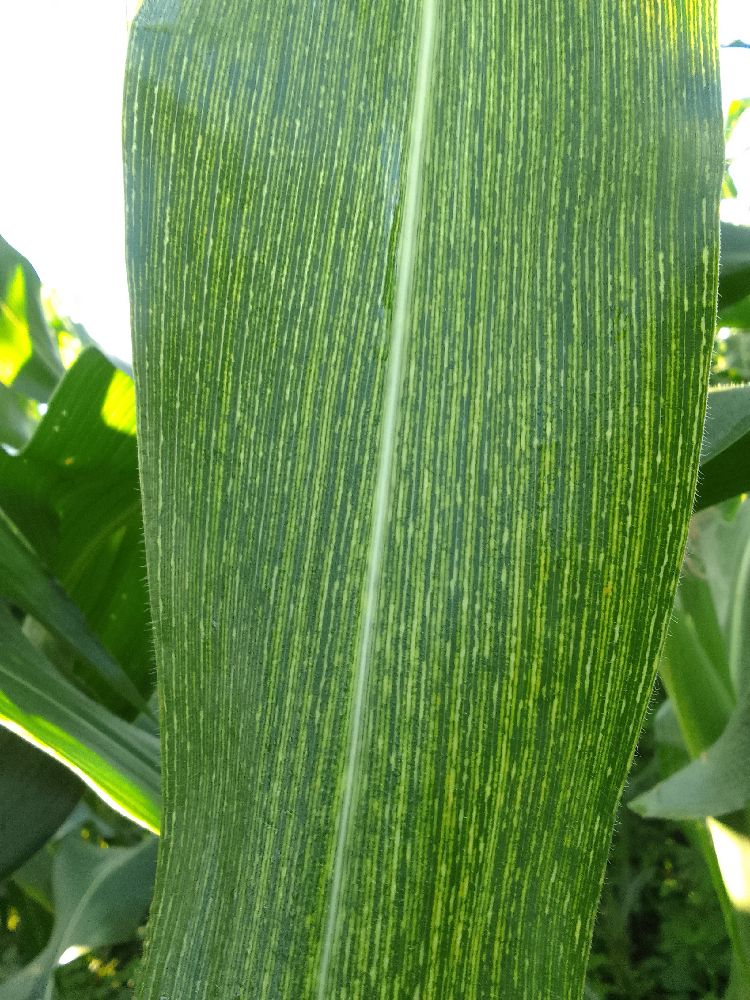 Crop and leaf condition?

maize, maize streak virus
